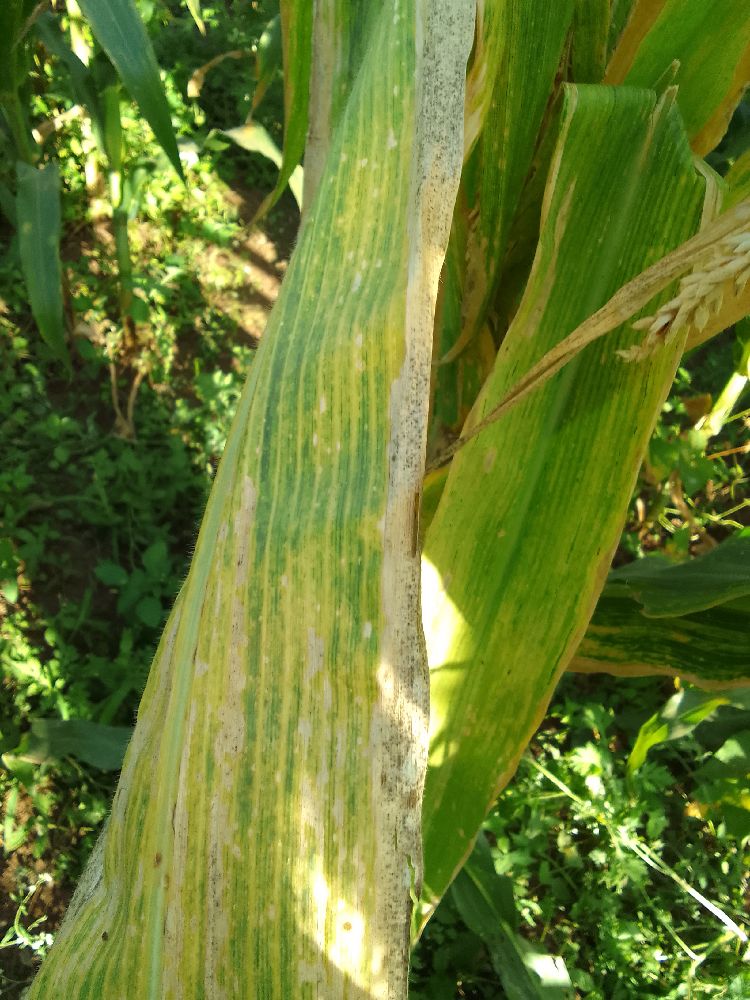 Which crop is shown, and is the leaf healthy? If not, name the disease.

maize, maize lethal necrosis
